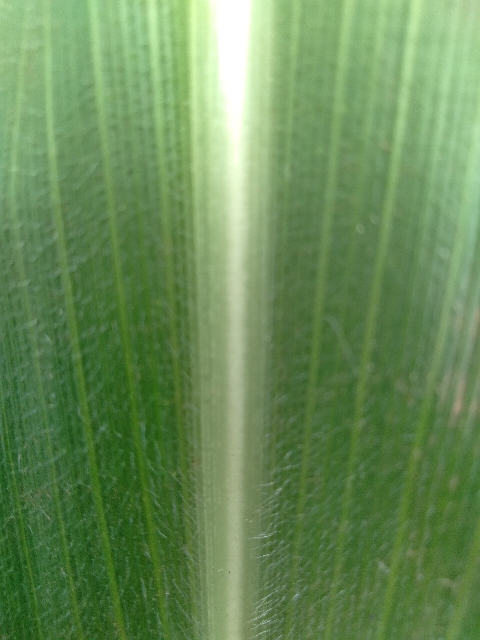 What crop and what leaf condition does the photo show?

maize, healthy
